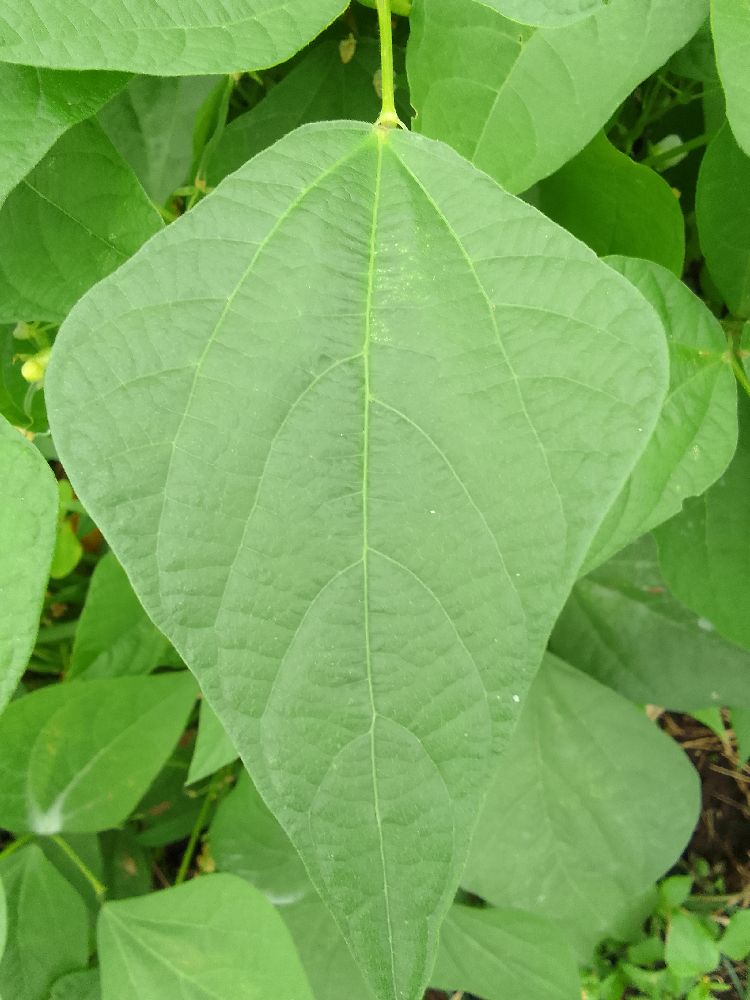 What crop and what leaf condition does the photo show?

common bean, healthy
